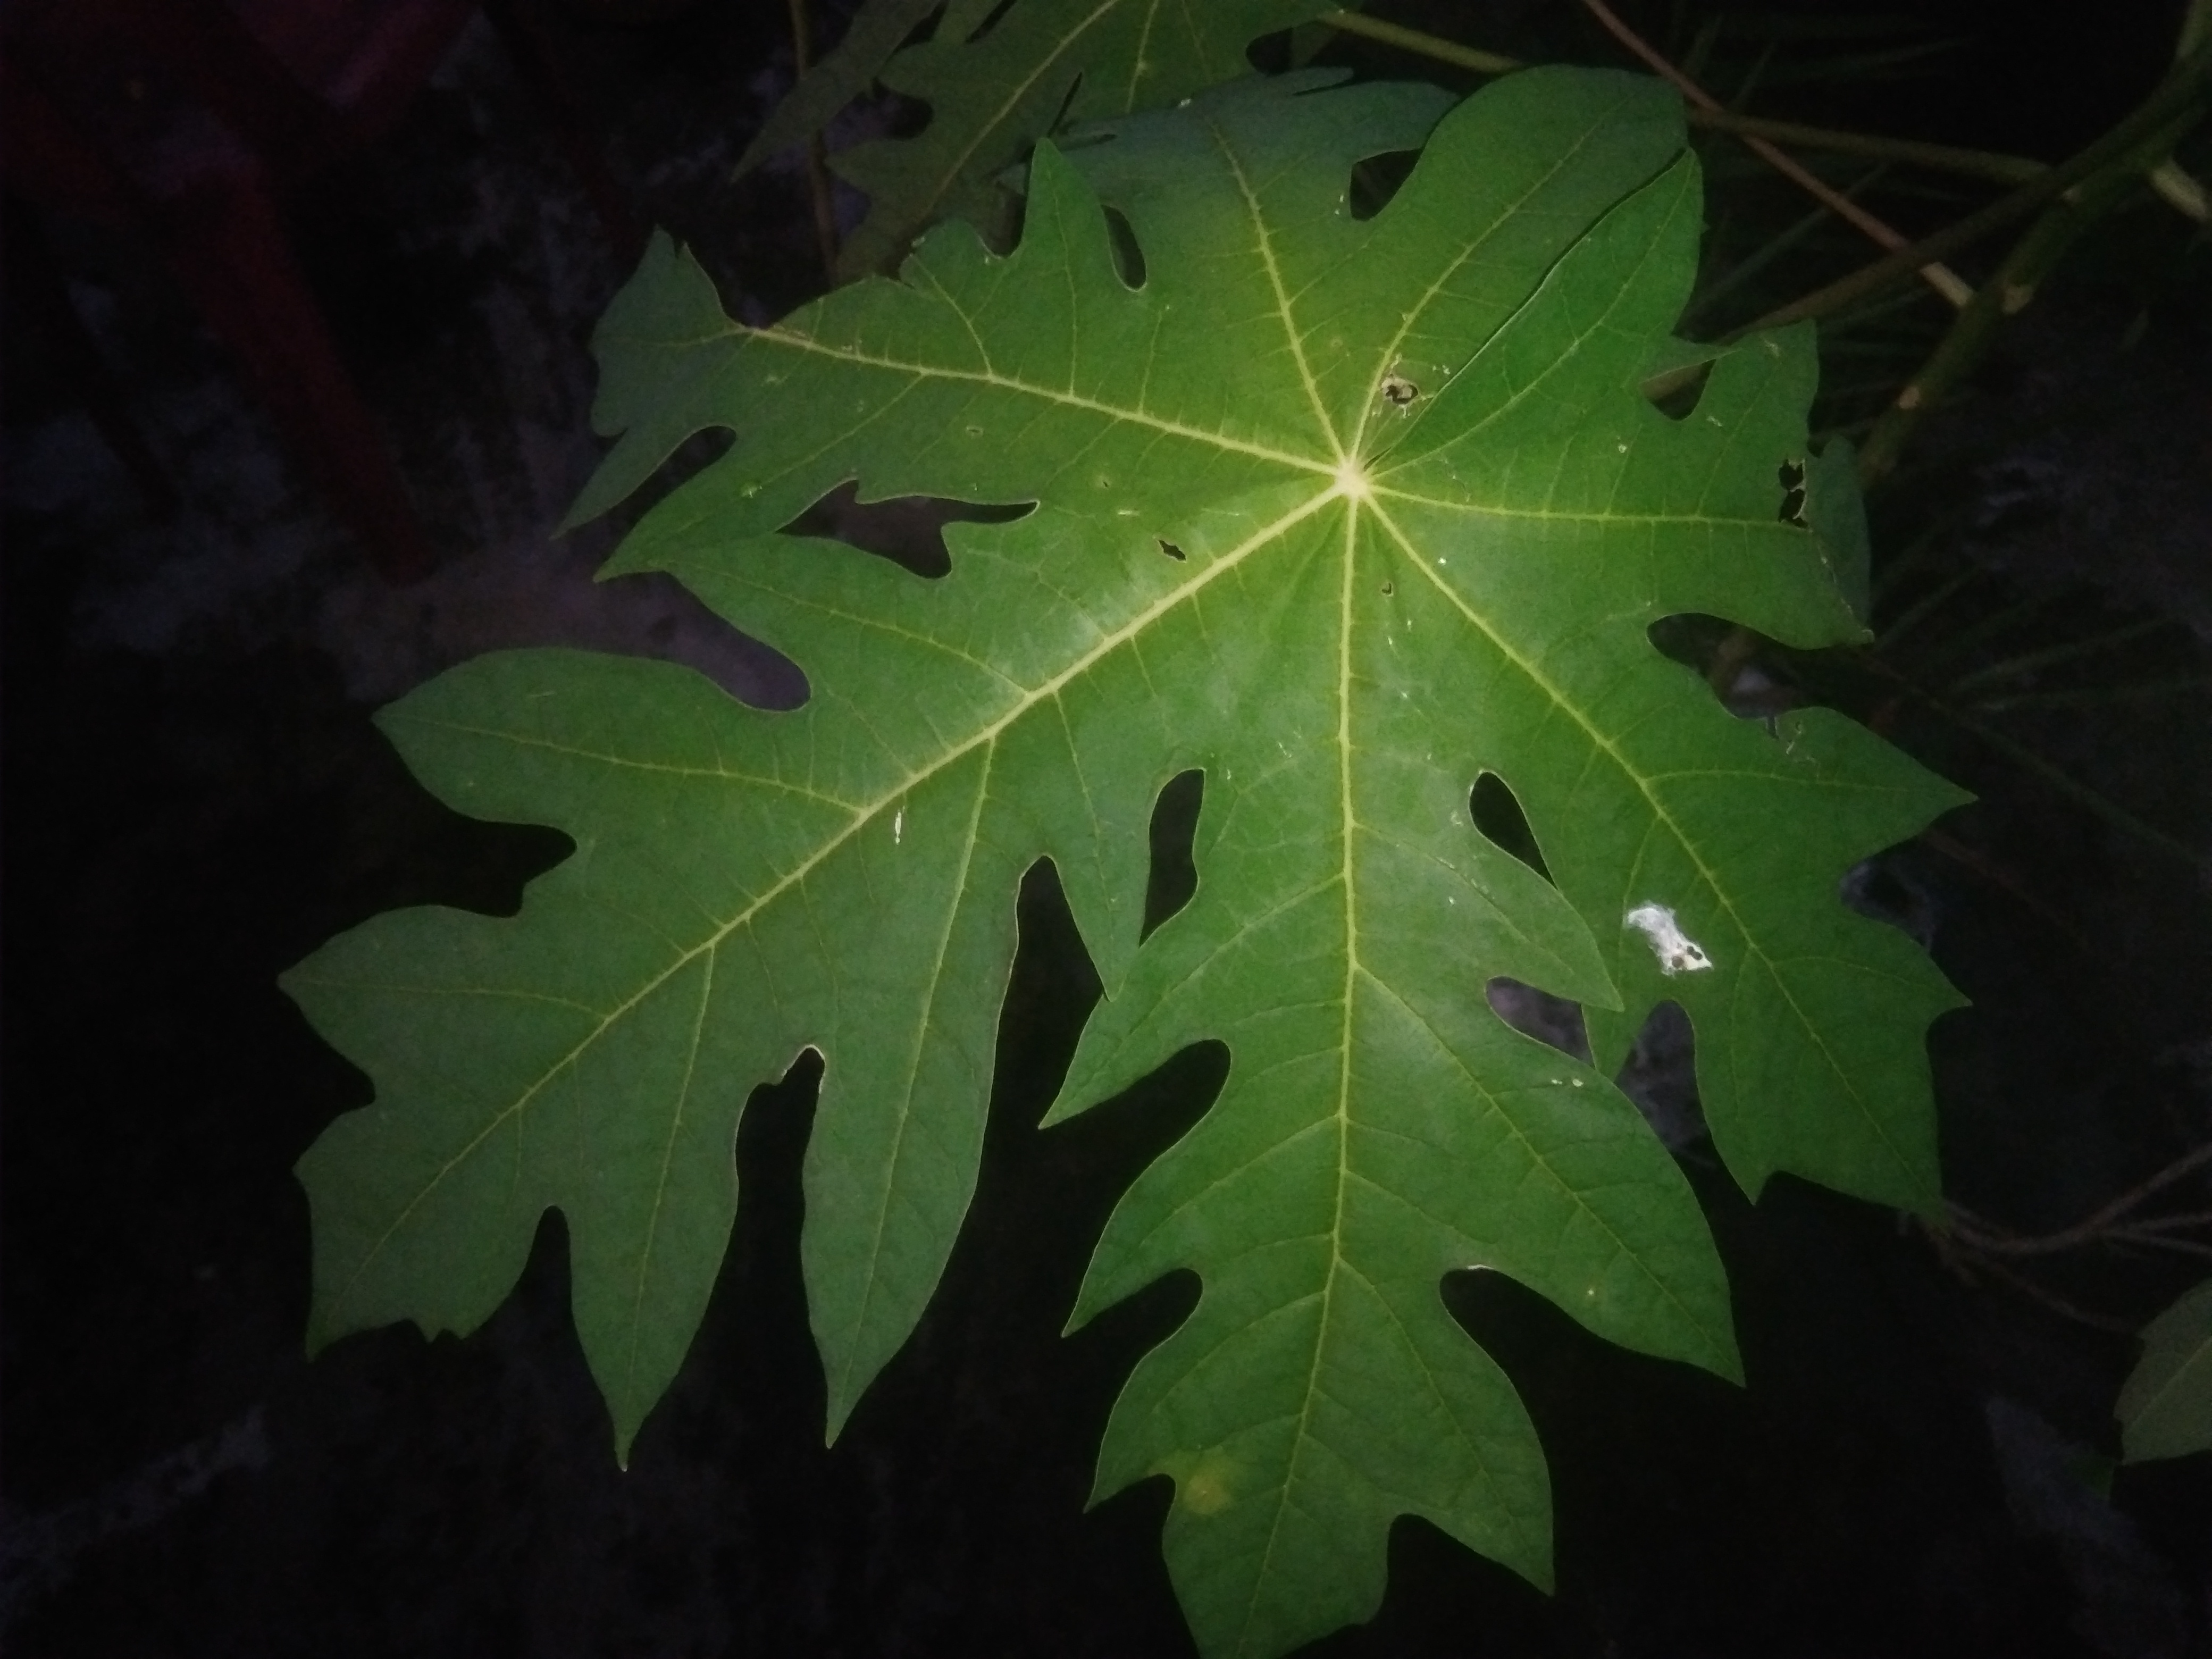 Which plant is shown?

papaya
